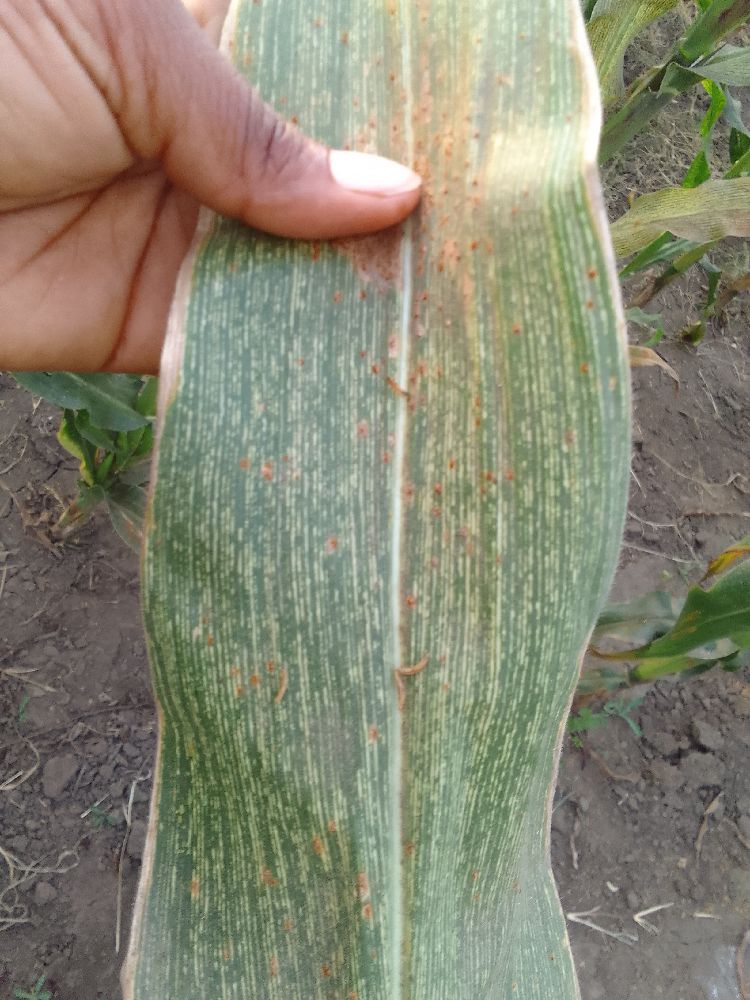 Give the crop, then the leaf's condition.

maize, healthy
